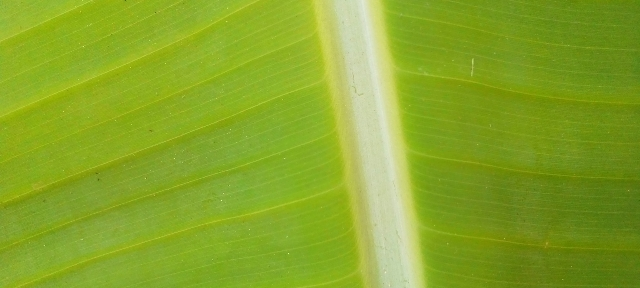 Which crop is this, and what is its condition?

banana, healthy
